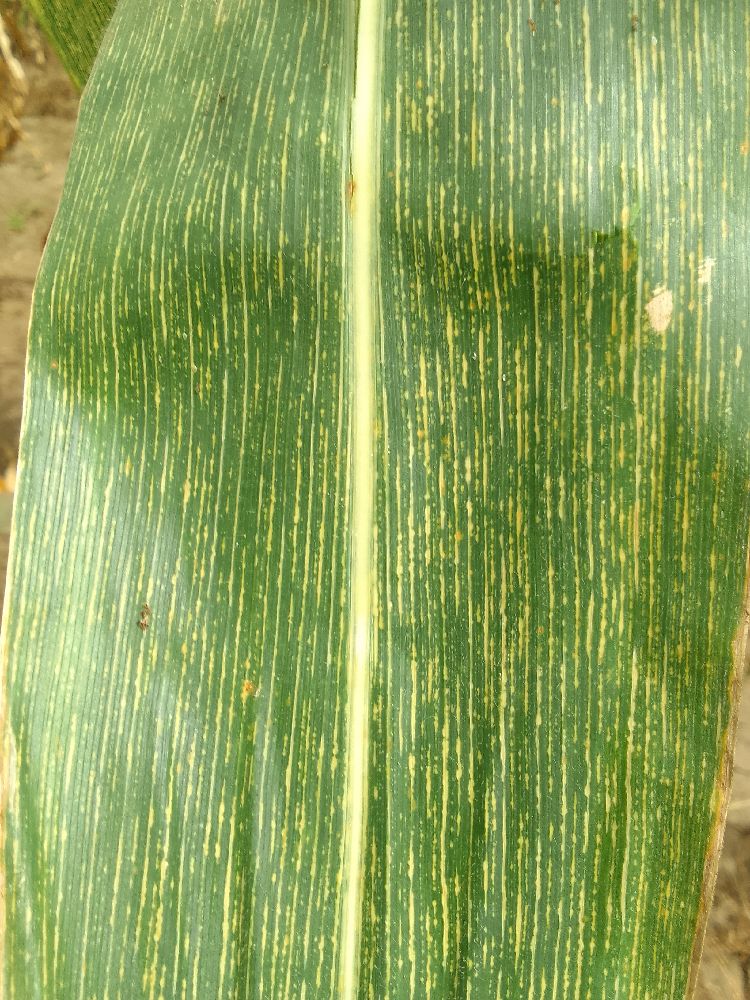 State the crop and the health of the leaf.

maize, maize streak virus
